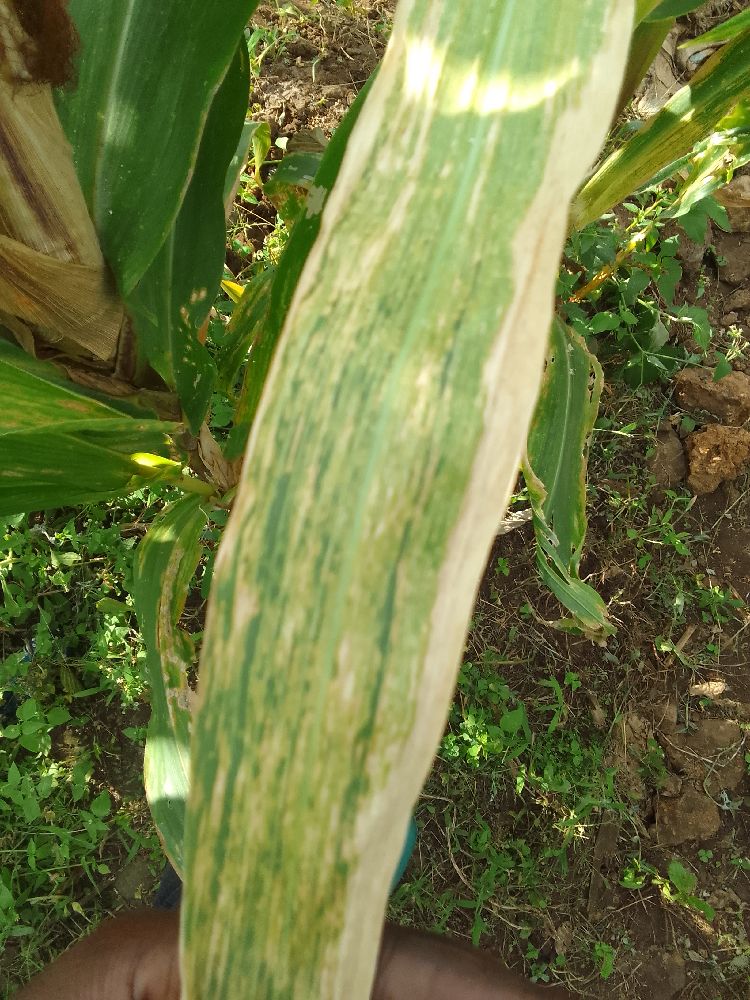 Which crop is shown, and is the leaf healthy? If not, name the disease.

maize, maize lethal necrosis
